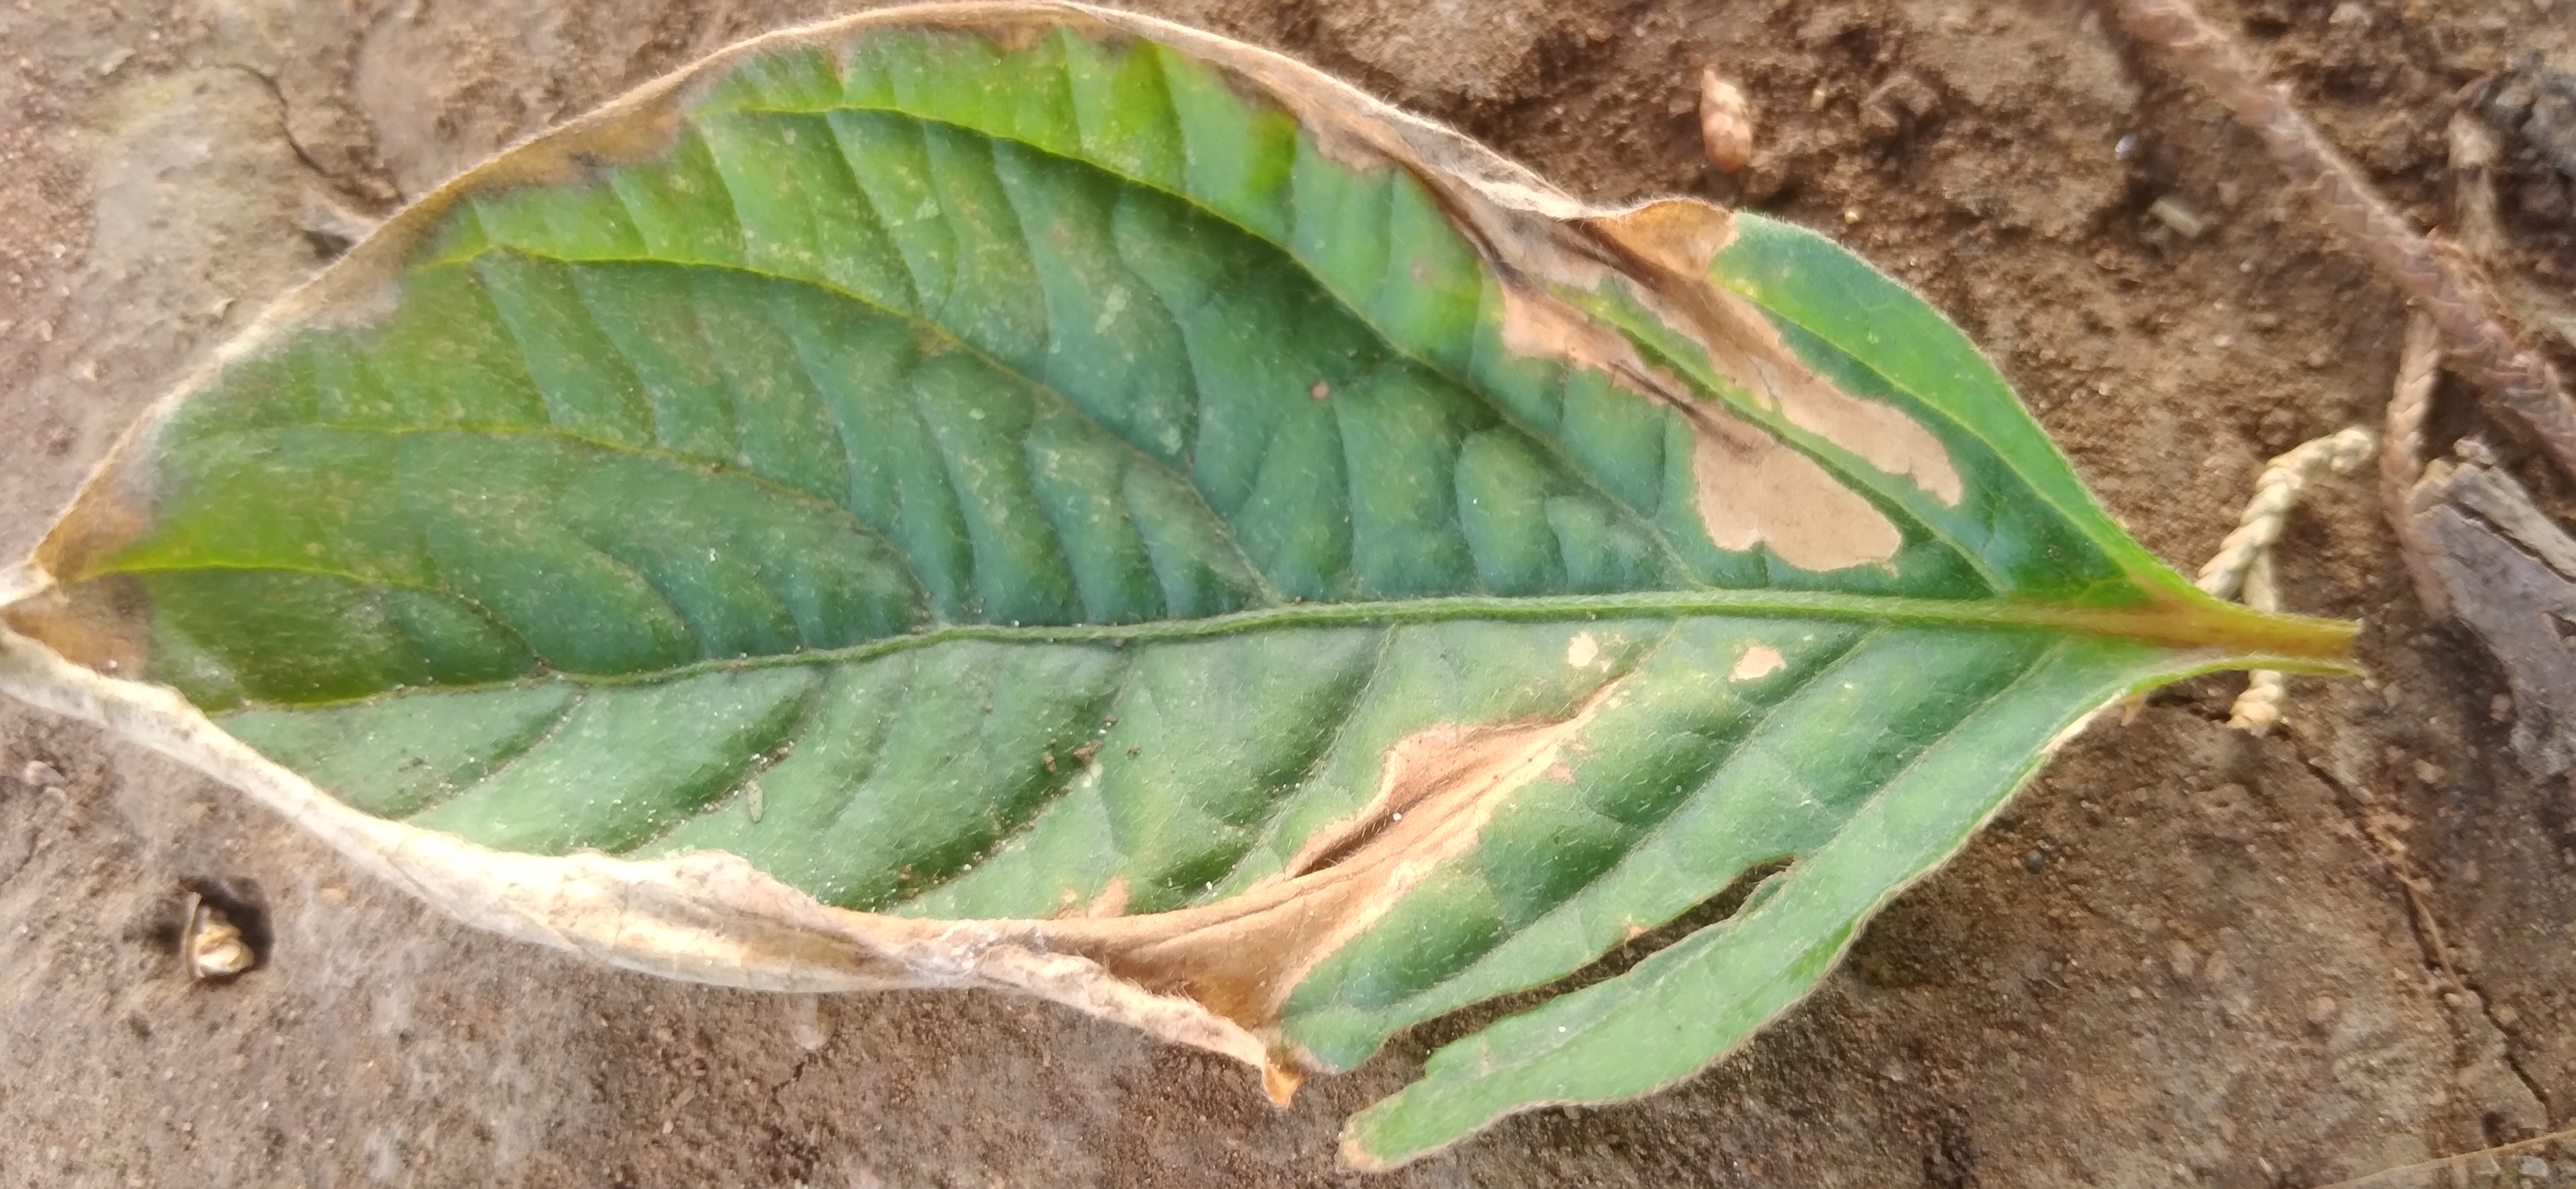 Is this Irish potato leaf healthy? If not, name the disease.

early blight
